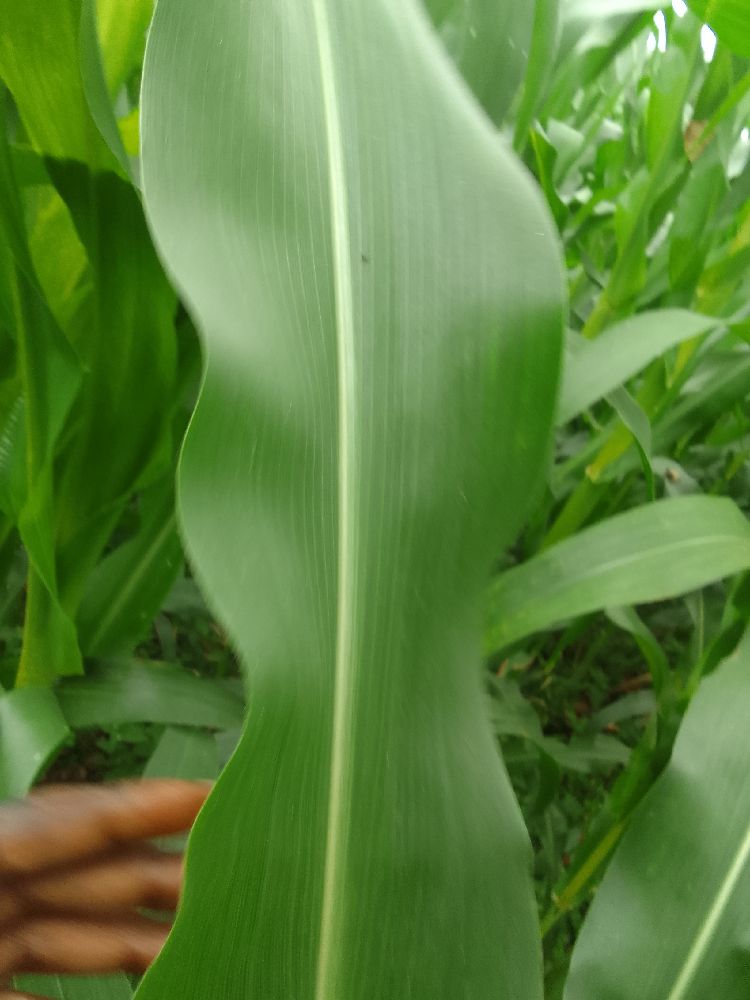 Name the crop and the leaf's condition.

maize, healthy
